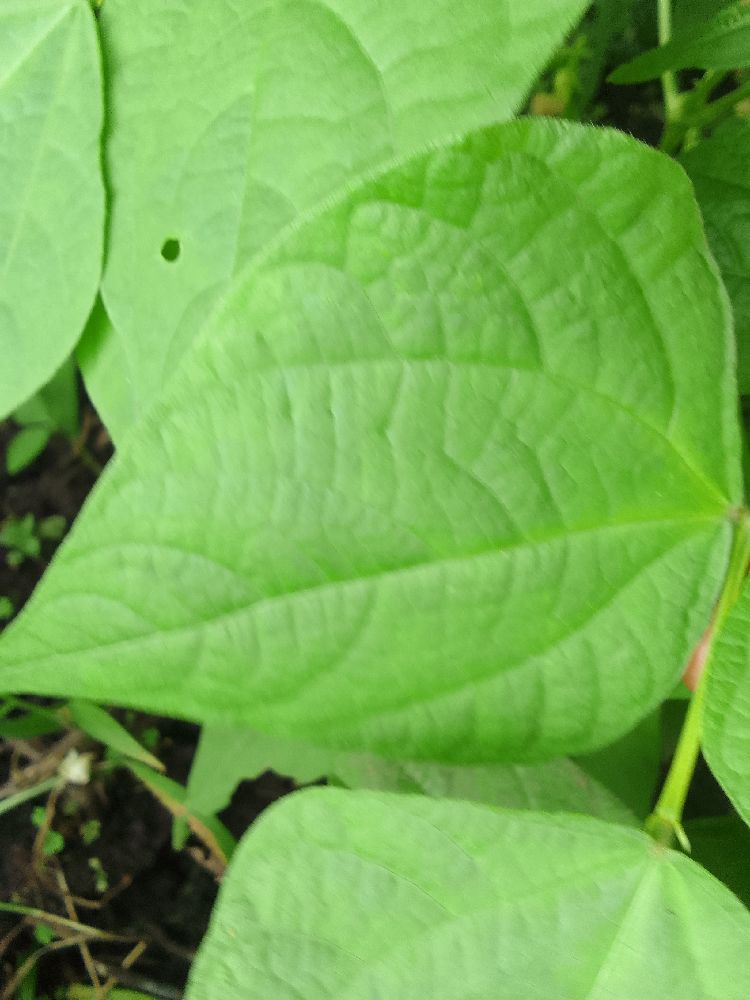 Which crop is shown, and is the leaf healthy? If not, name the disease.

common bean, healthy
